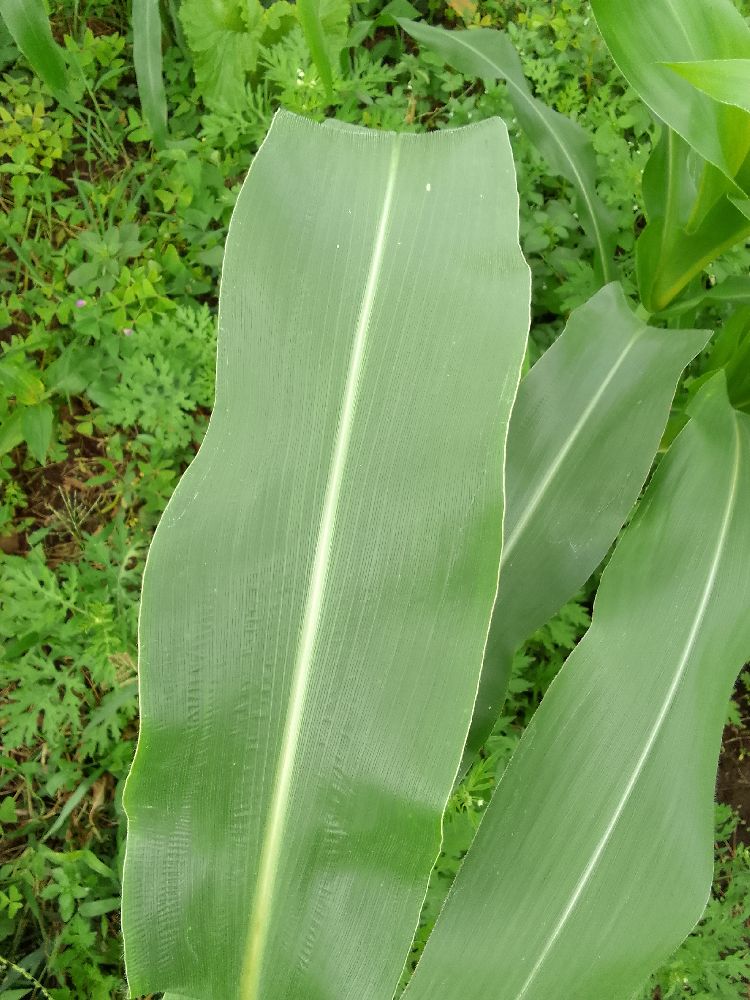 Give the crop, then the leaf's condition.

maize, healthy
